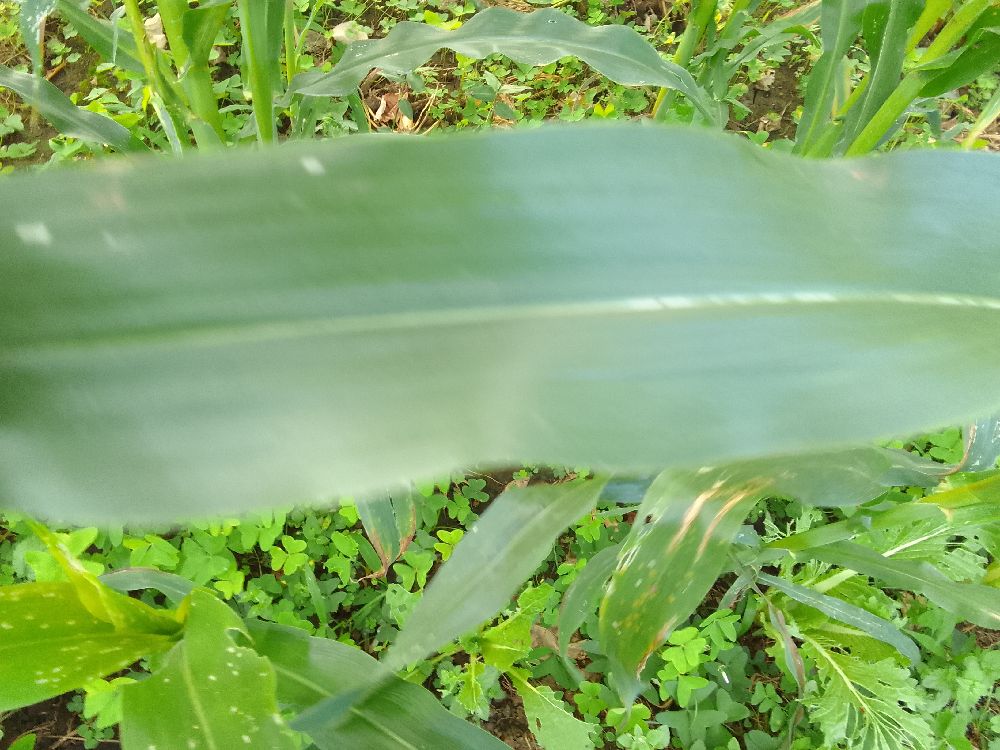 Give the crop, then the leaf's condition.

maize, healthy
